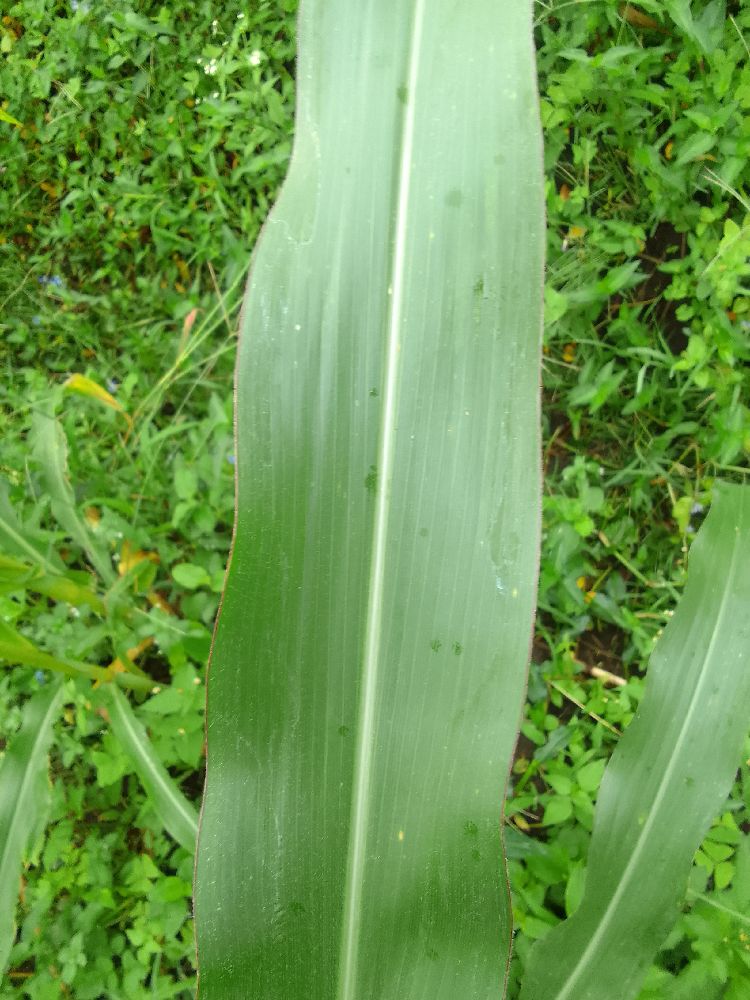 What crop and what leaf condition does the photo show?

maize, healthy
